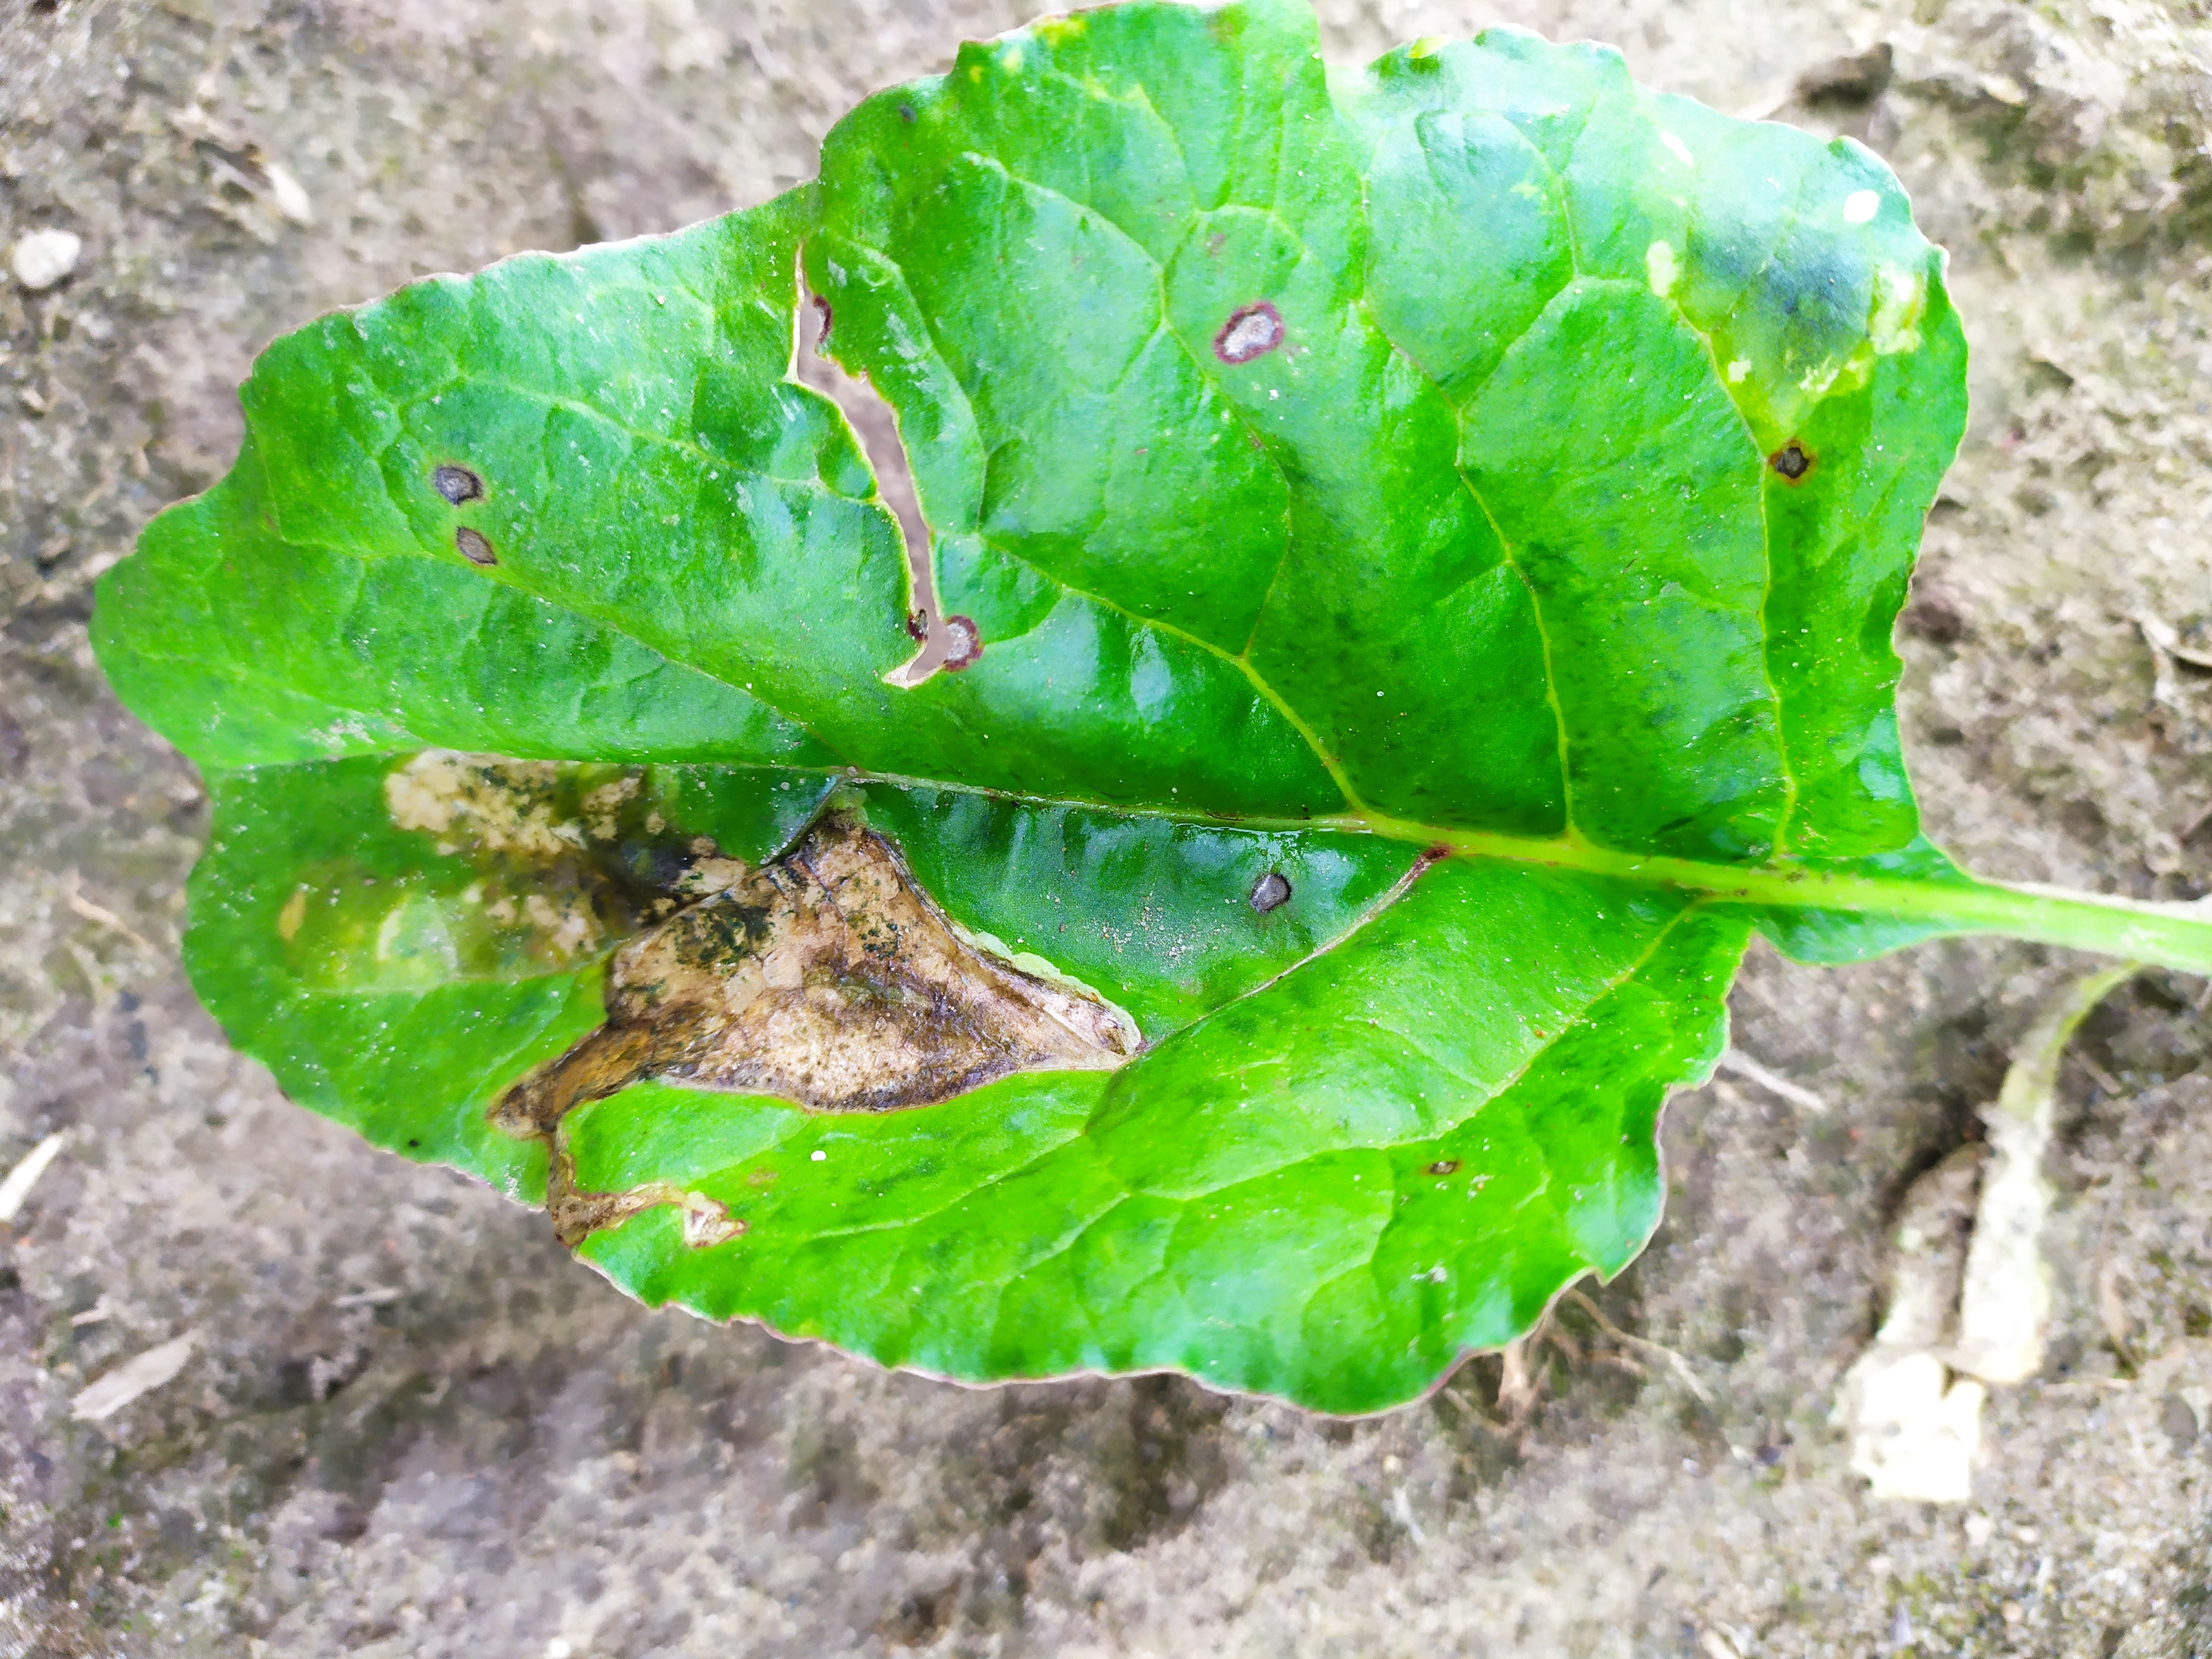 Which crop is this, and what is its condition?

beet, cercospora
